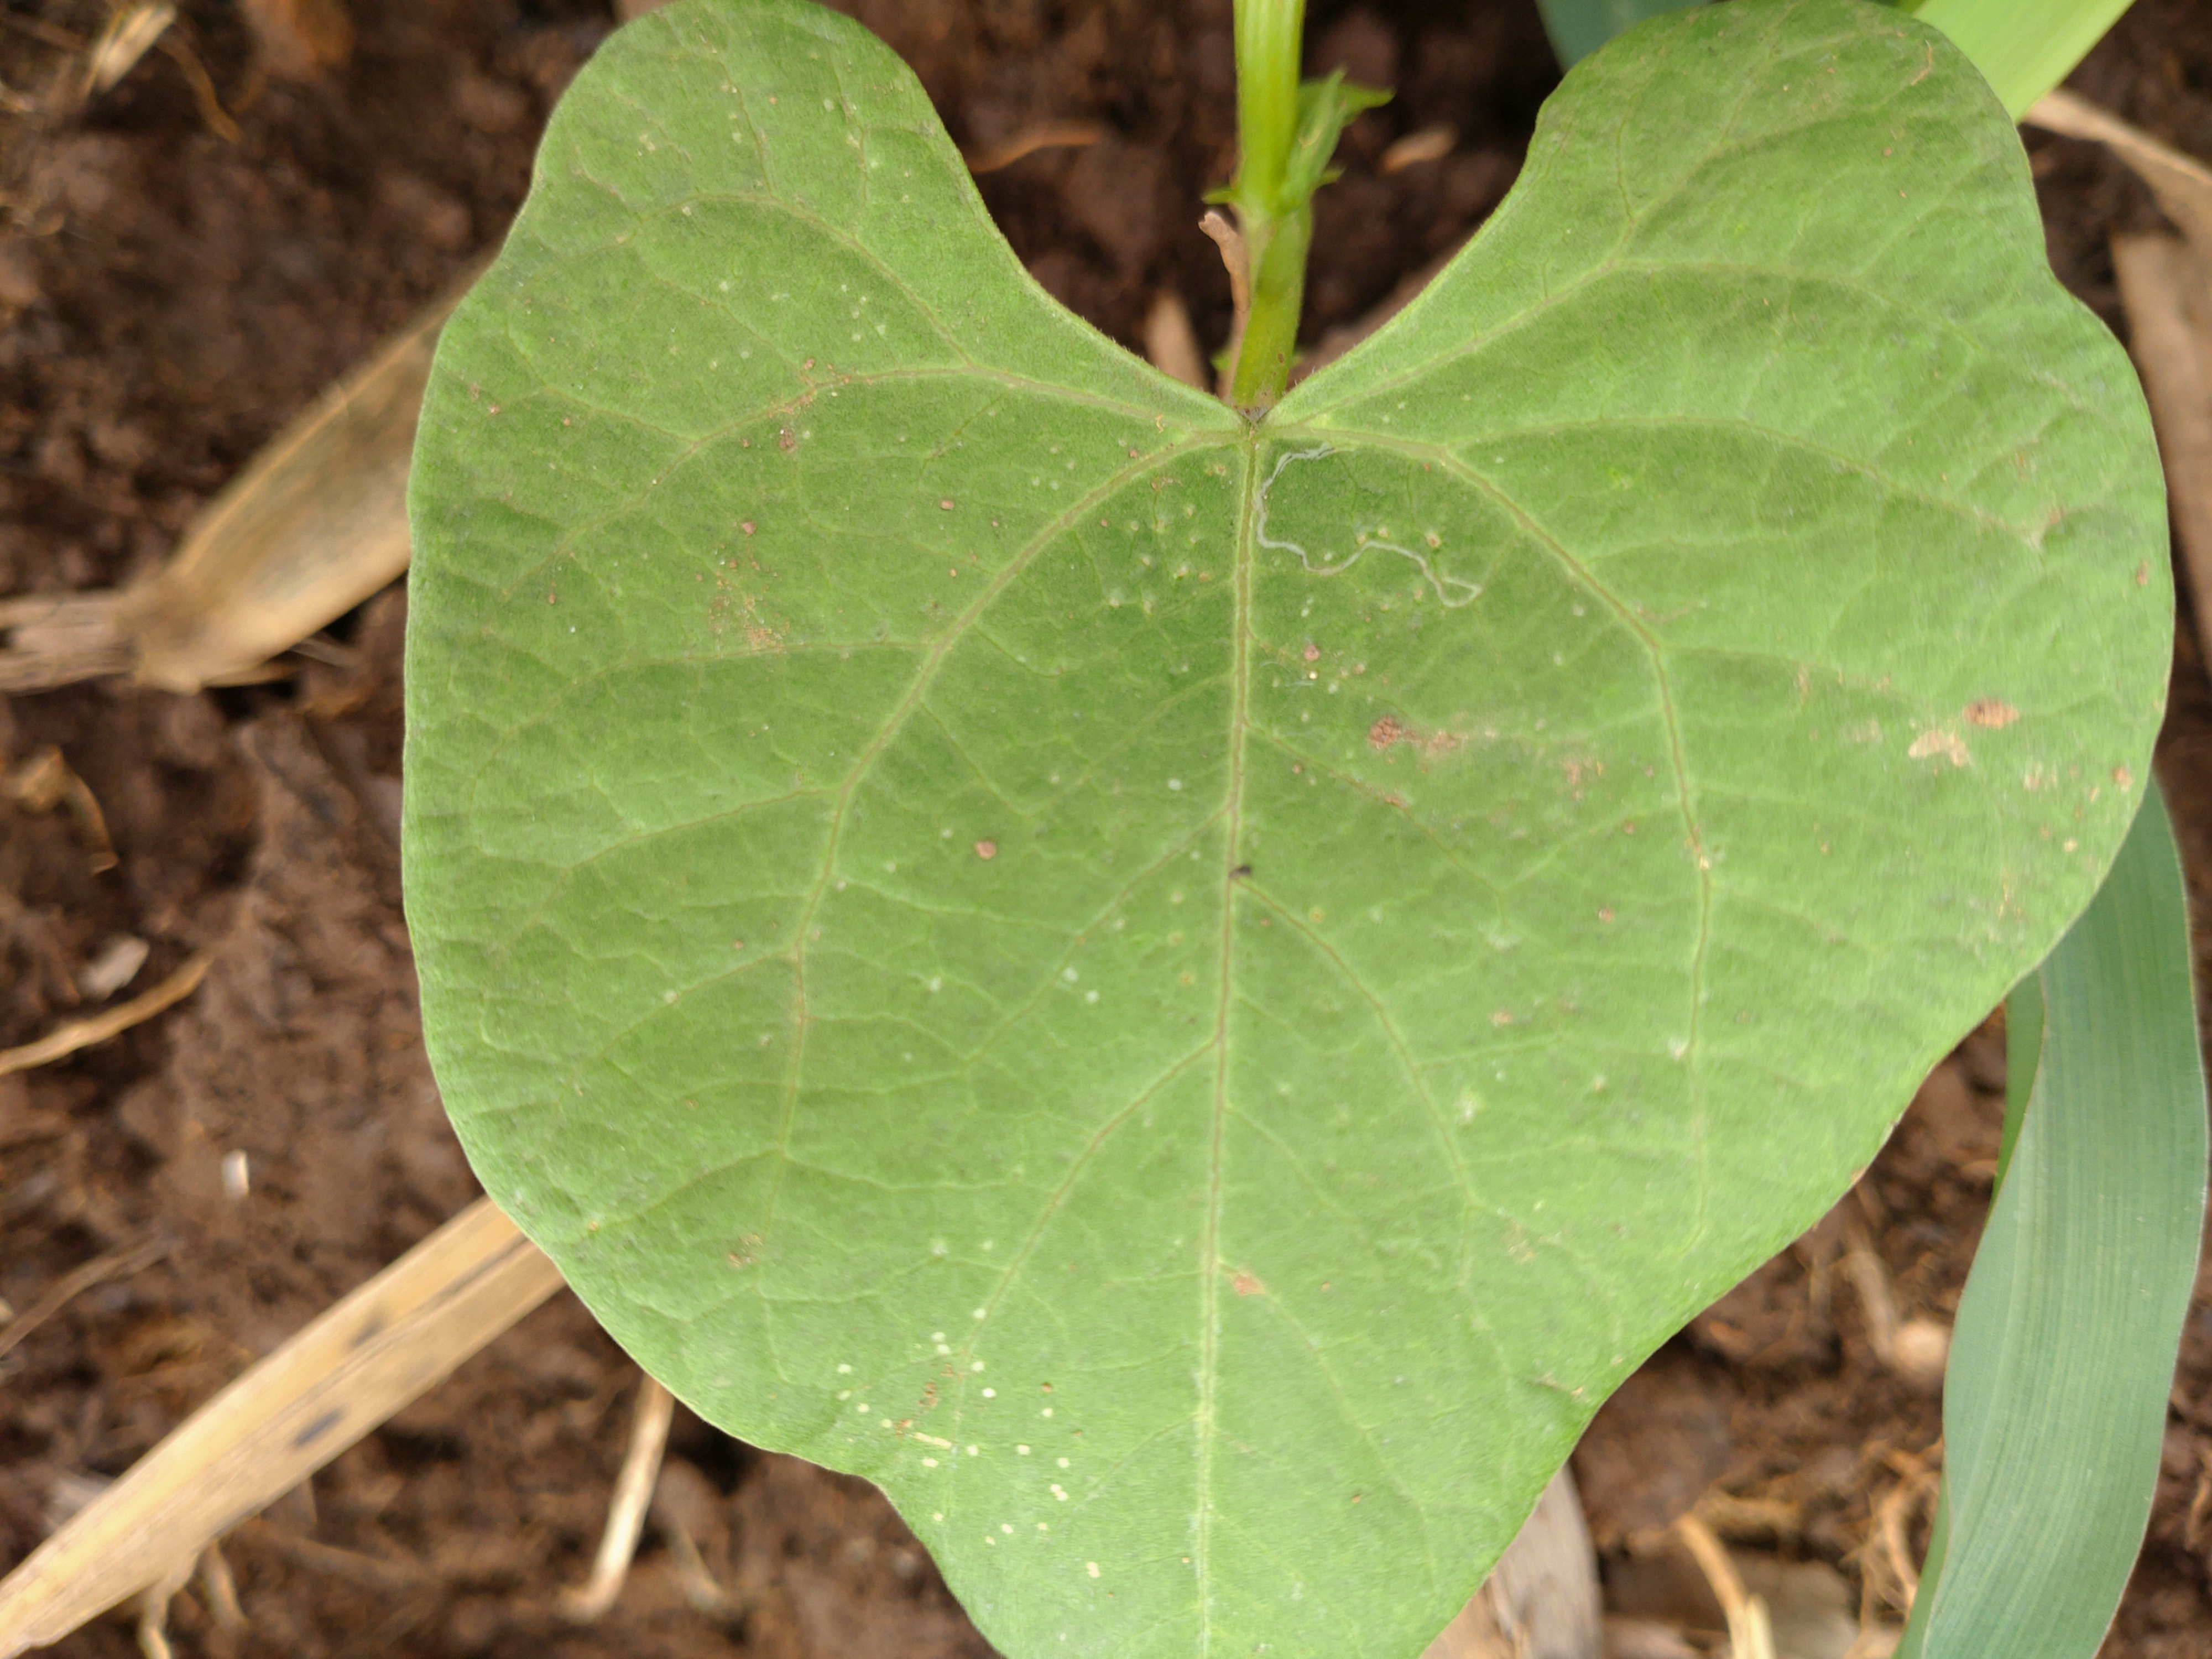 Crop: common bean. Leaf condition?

healthy
